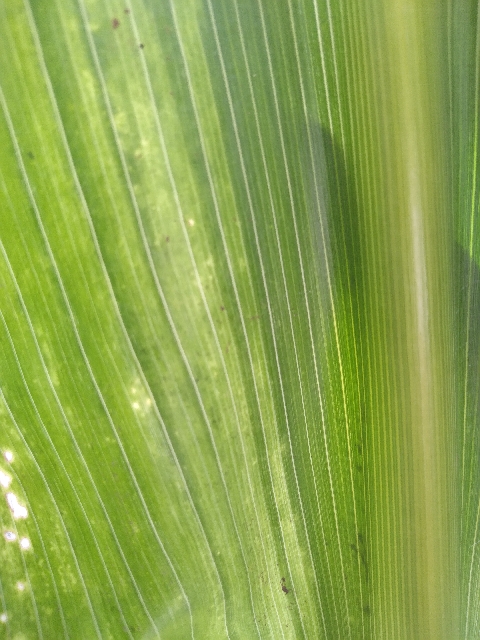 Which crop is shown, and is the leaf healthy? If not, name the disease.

maize, maize lethal necrosis
